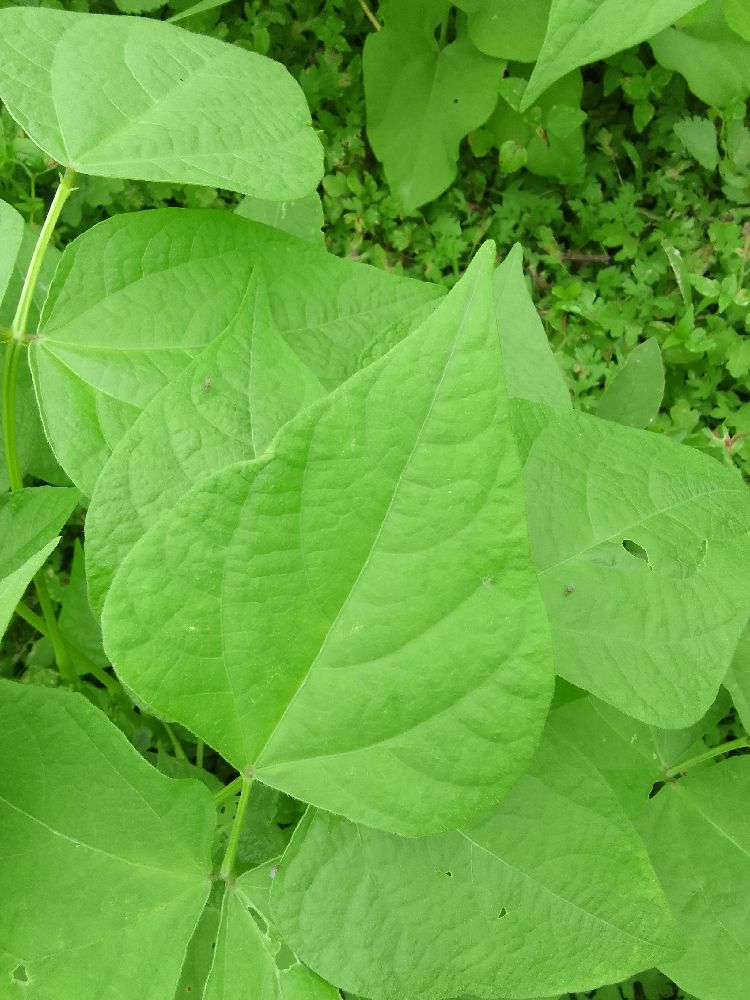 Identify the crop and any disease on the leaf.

common bean, healthy
